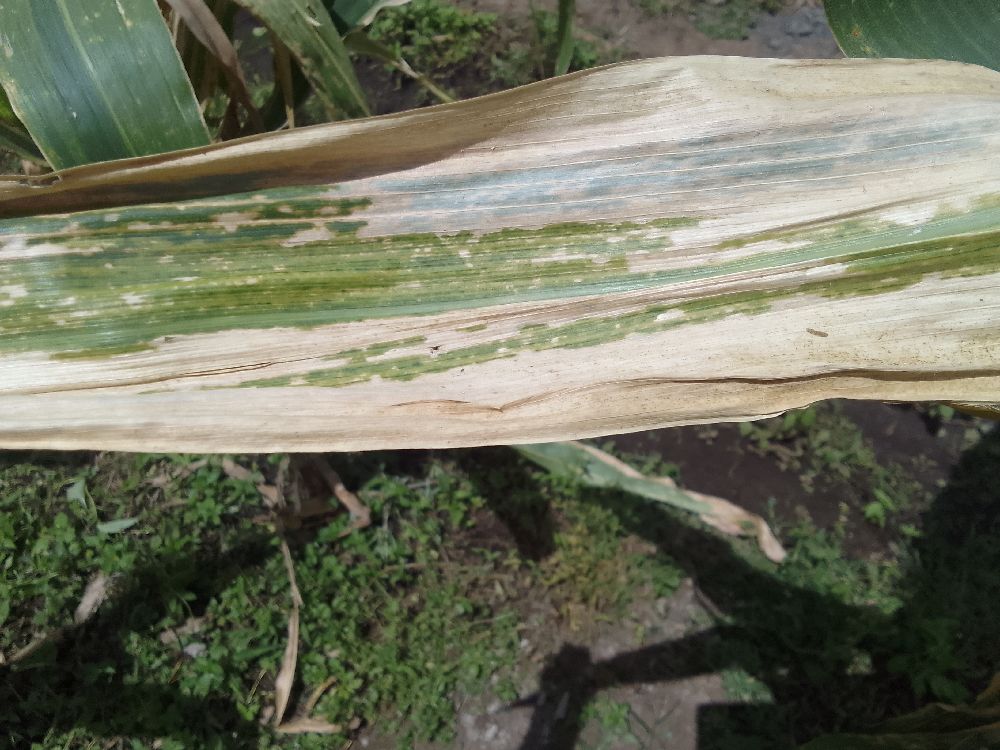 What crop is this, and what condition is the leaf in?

maize, maize lethal necrosis
